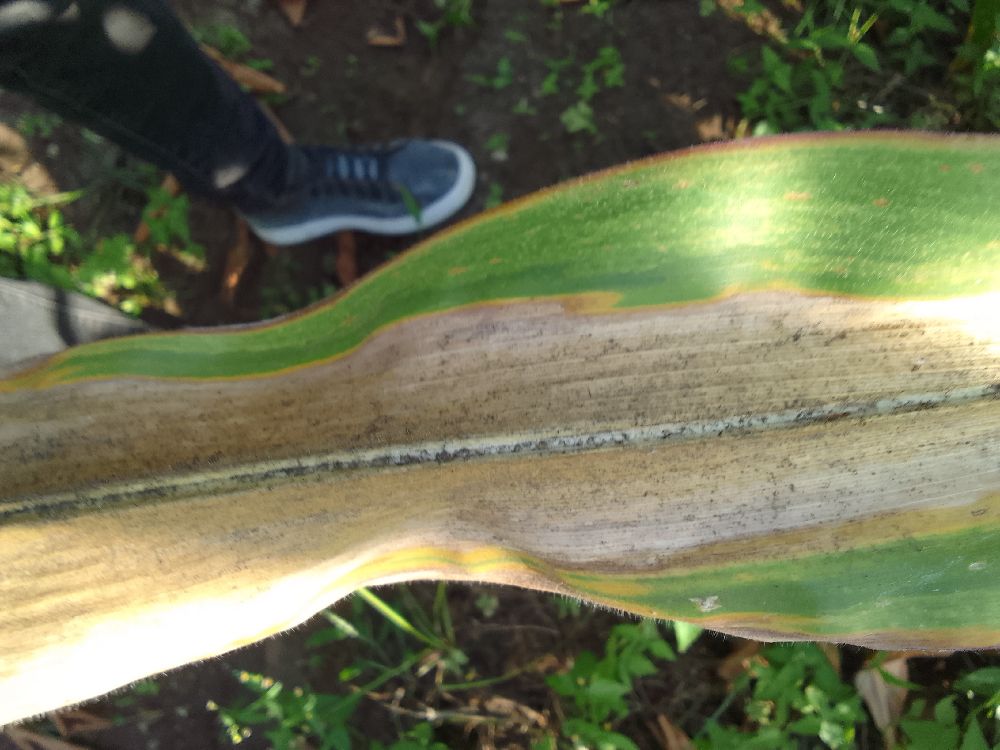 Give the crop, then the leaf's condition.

maize, maize lethal necrosis
